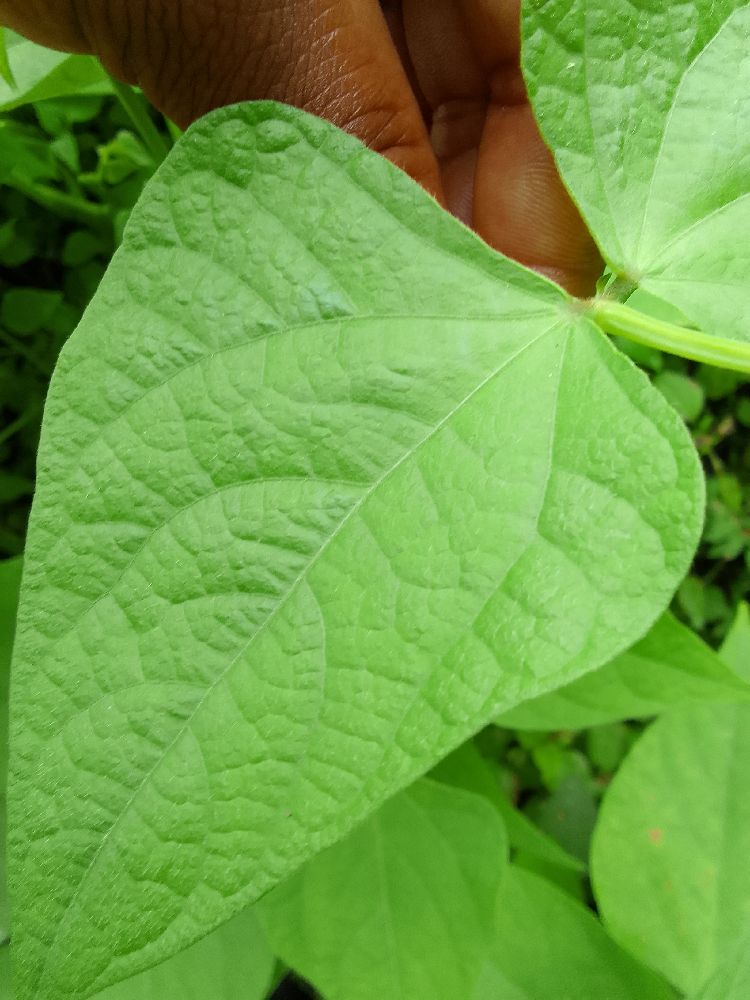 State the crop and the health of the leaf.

common bean, healthy
